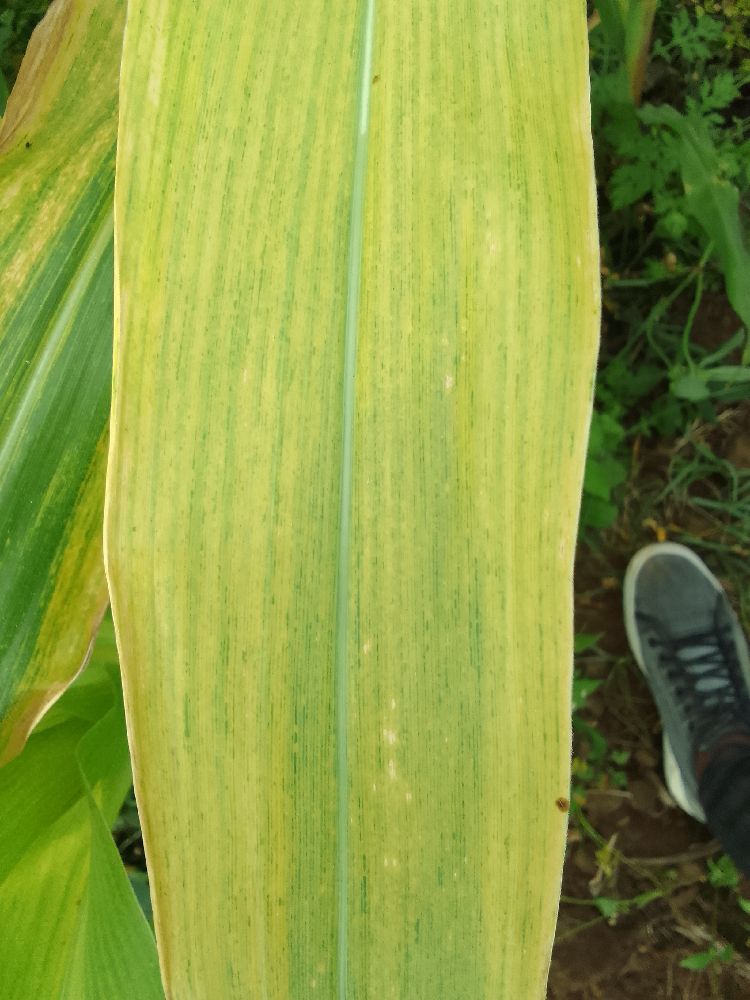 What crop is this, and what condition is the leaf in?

maize, maize lethal necrosis
